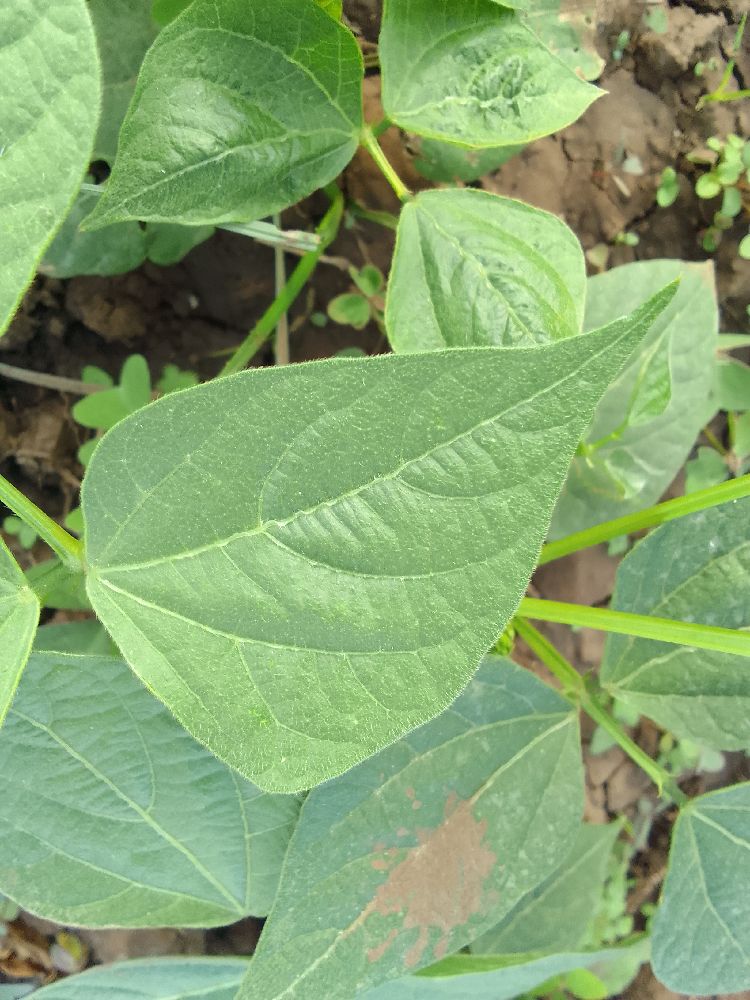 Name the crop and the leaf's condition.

common bean, healthy
